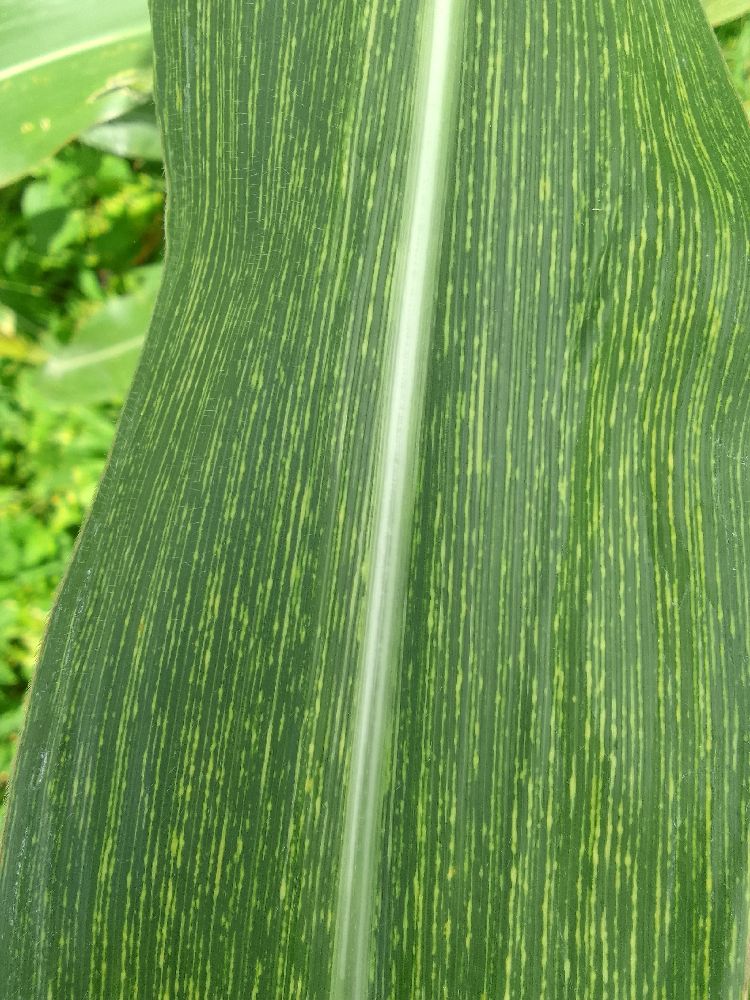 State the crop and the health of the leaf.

maize, maize streak virus
